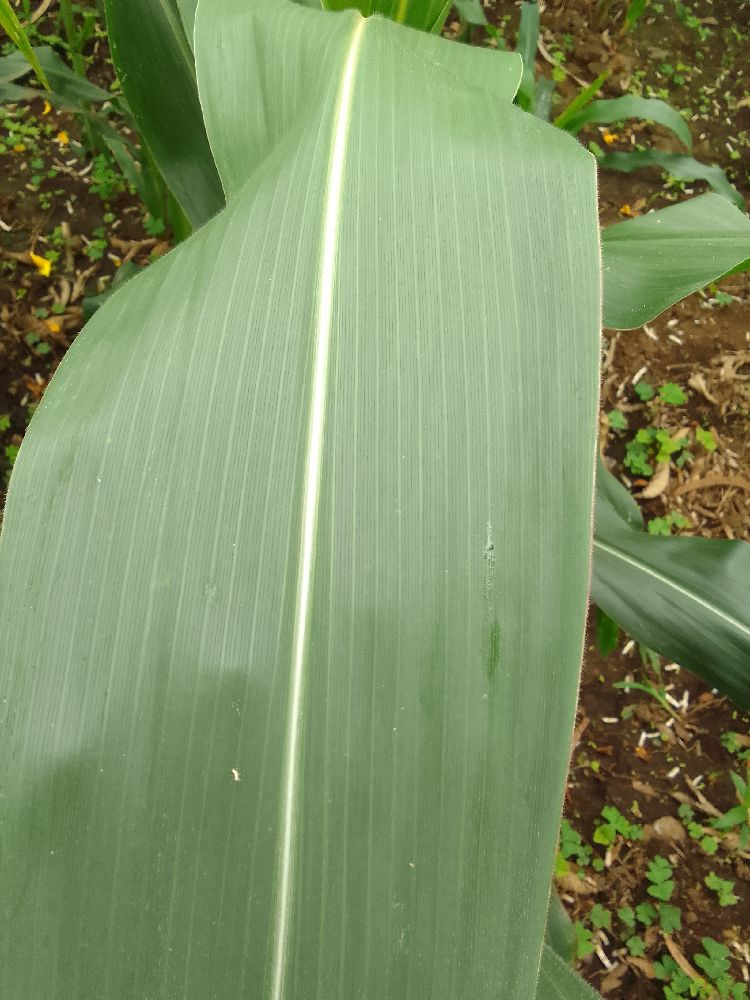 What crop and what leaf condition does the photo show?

maize, healthy
